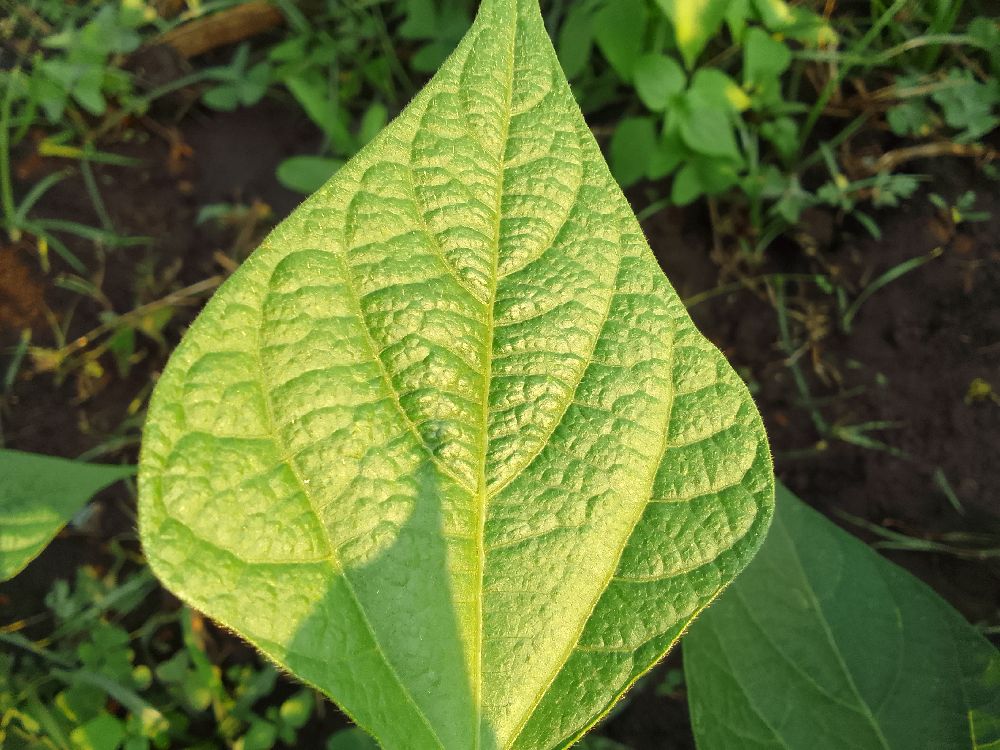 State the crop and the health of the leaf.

common bean, healthy
